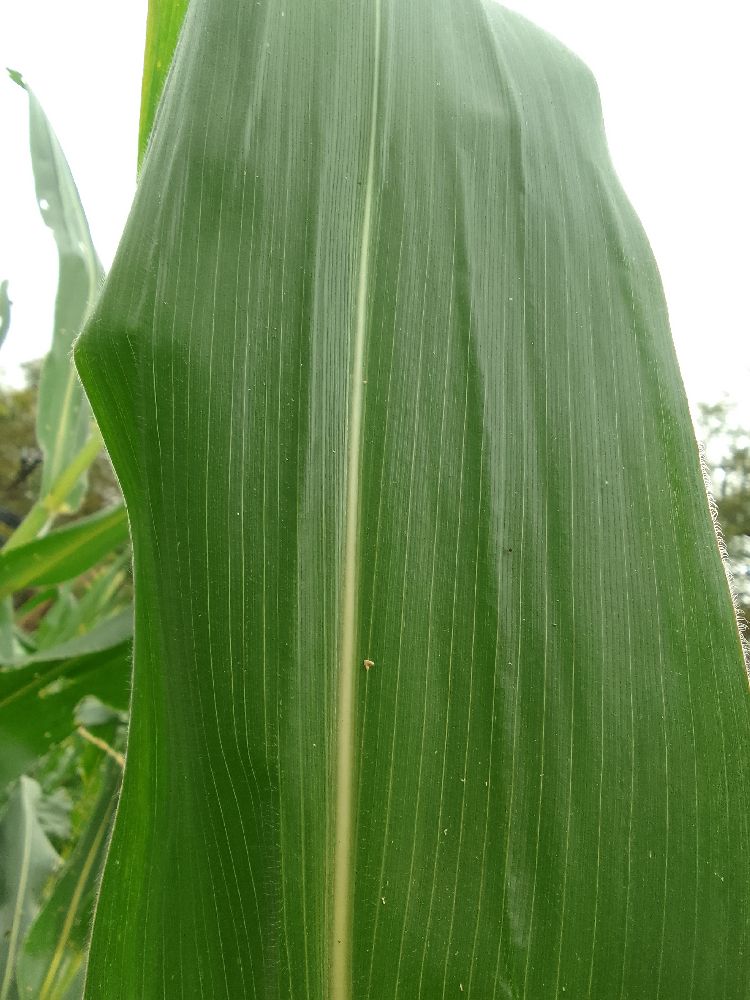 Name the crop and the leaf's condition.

maize, healthy
